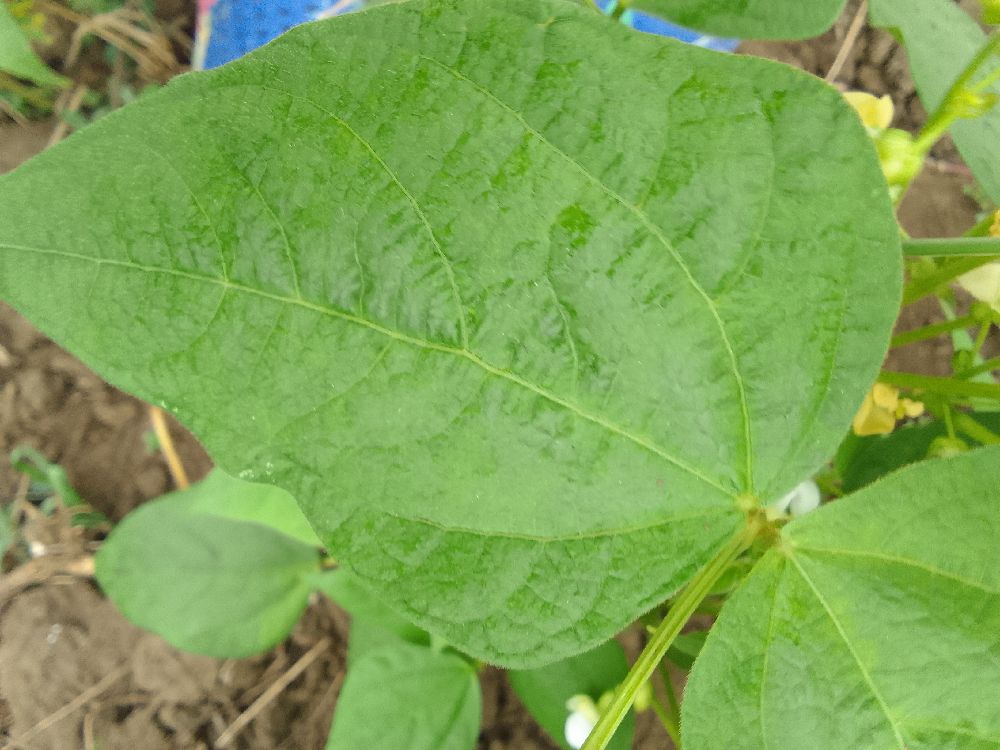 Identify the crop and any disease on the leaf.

common bean, healthy
